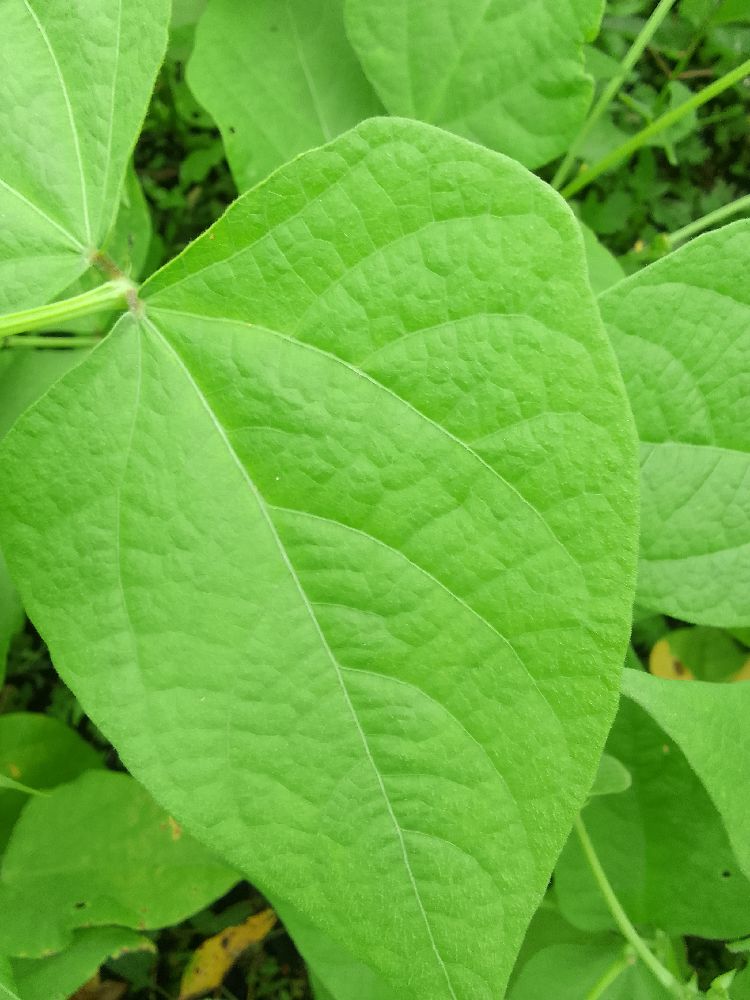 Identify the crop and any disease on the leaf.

common bean, healthy
